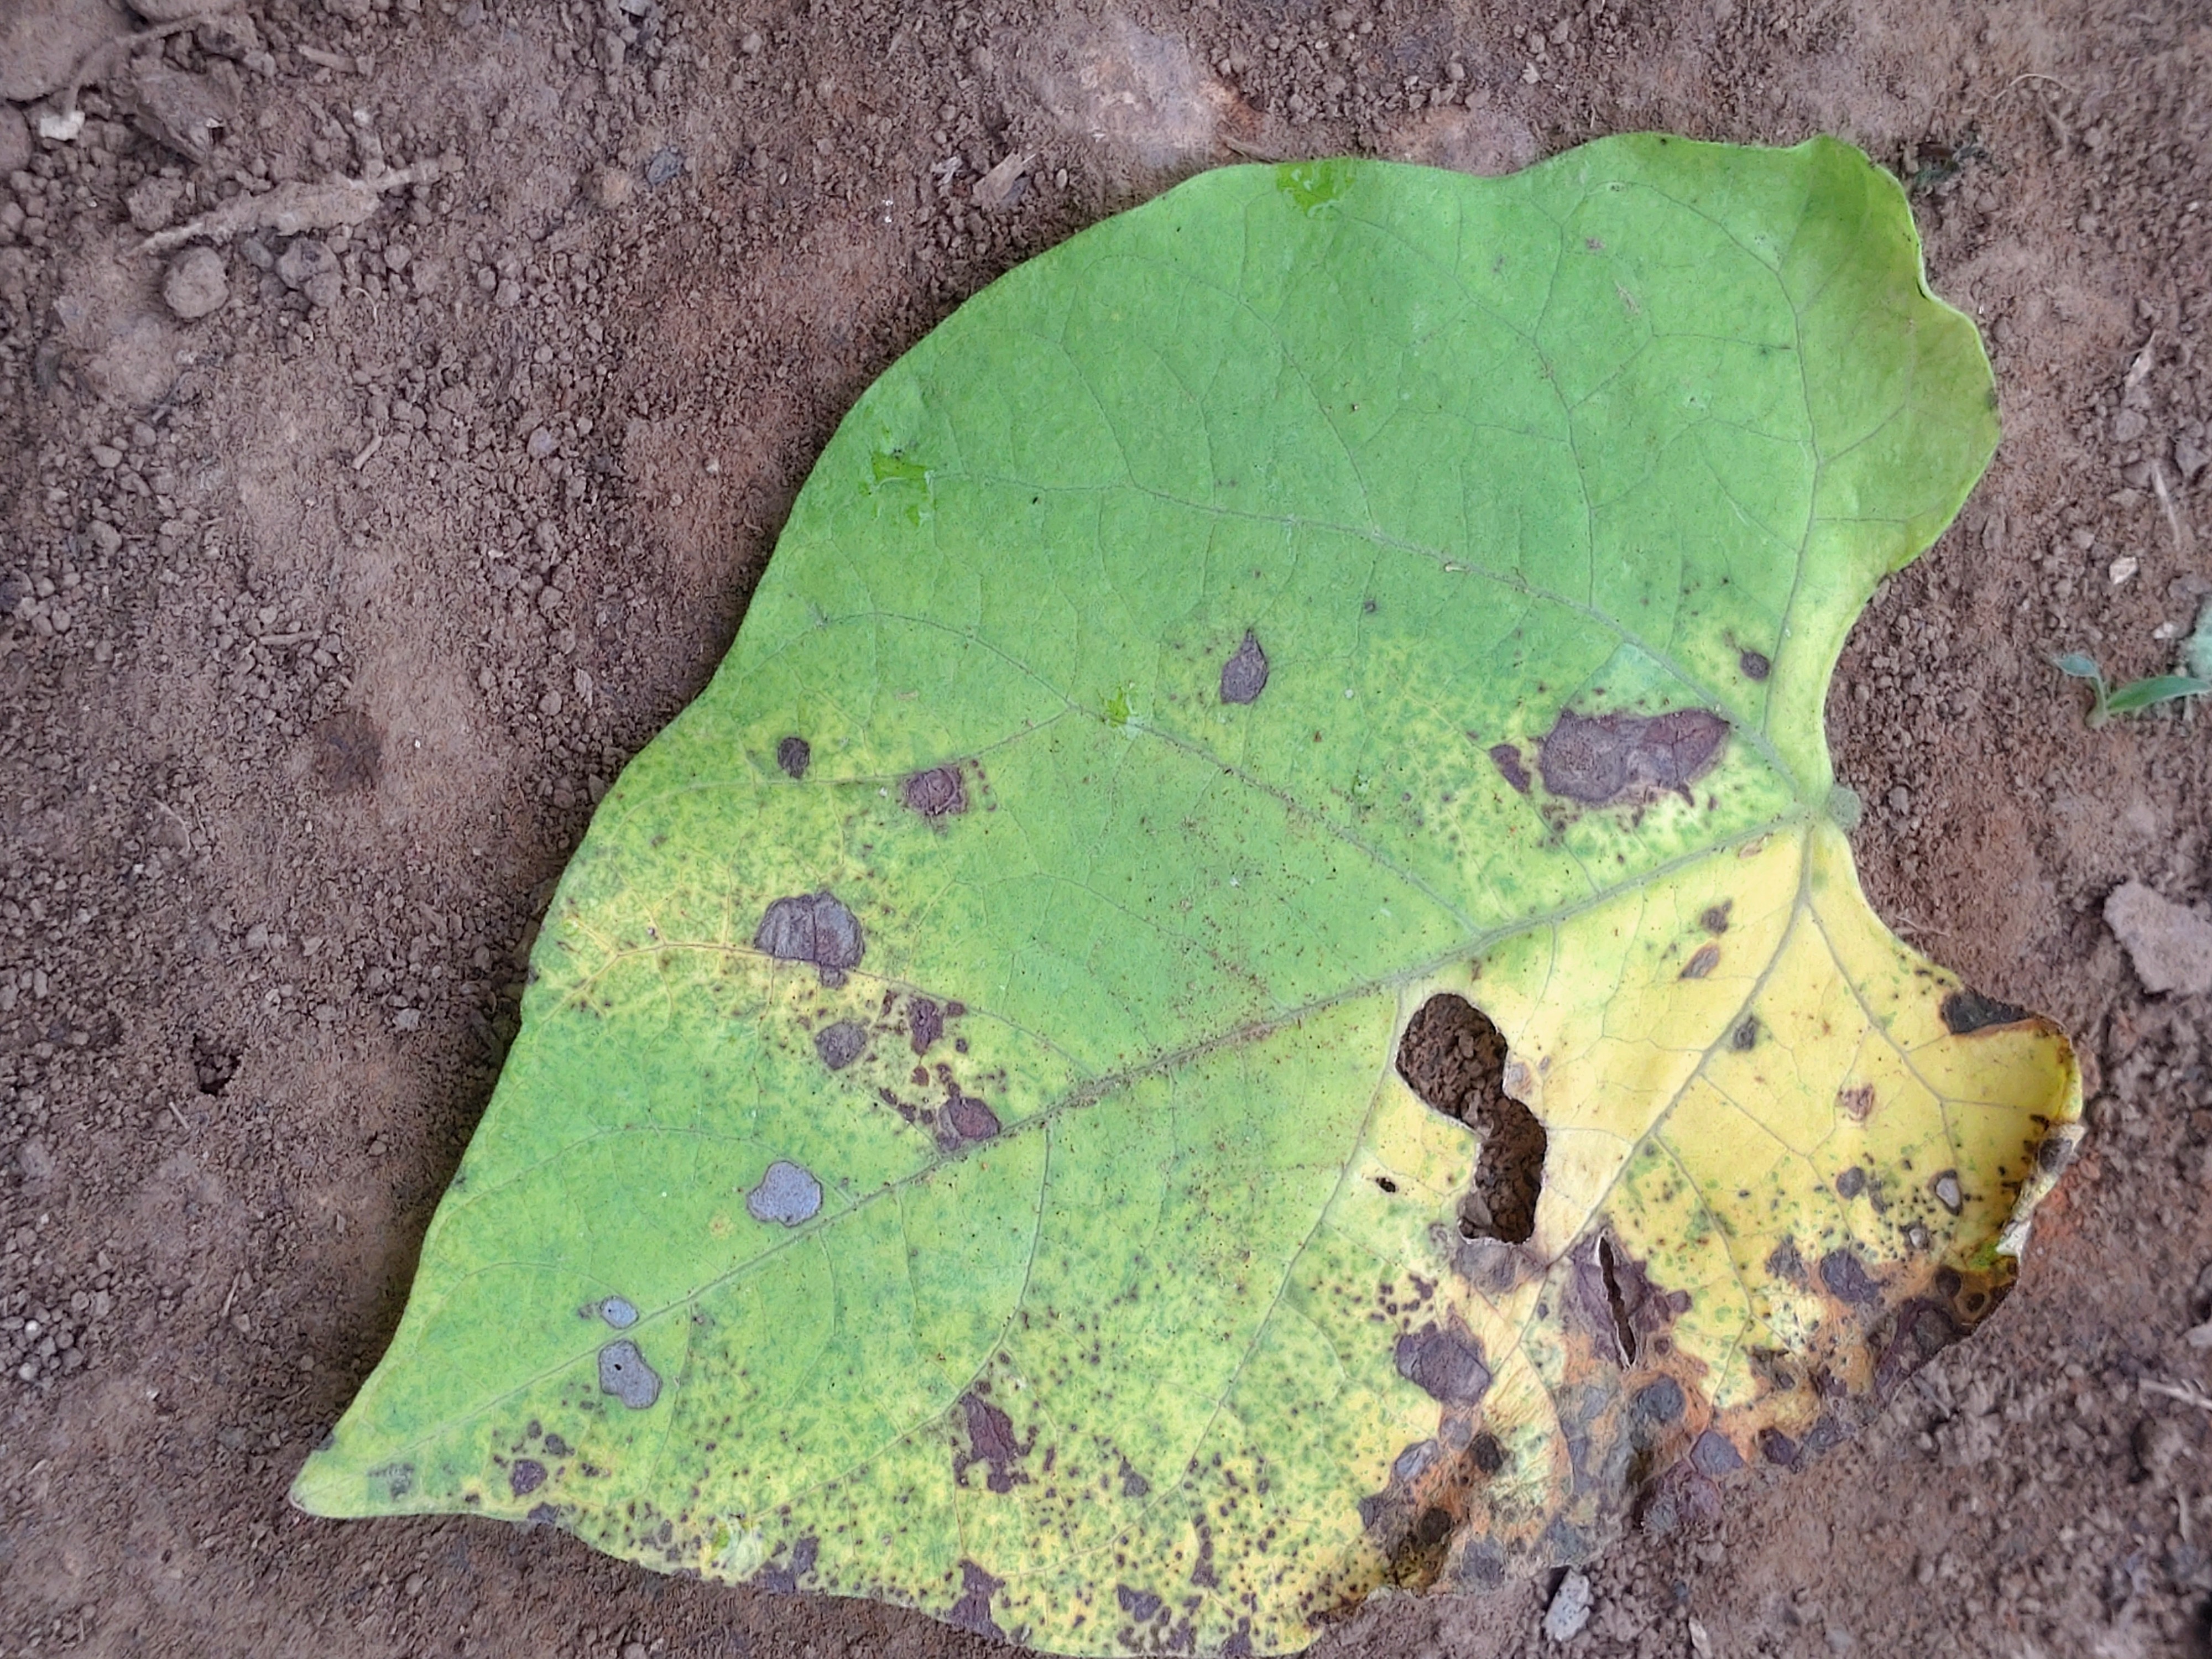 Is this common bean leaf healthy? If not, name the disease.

anthracnose
